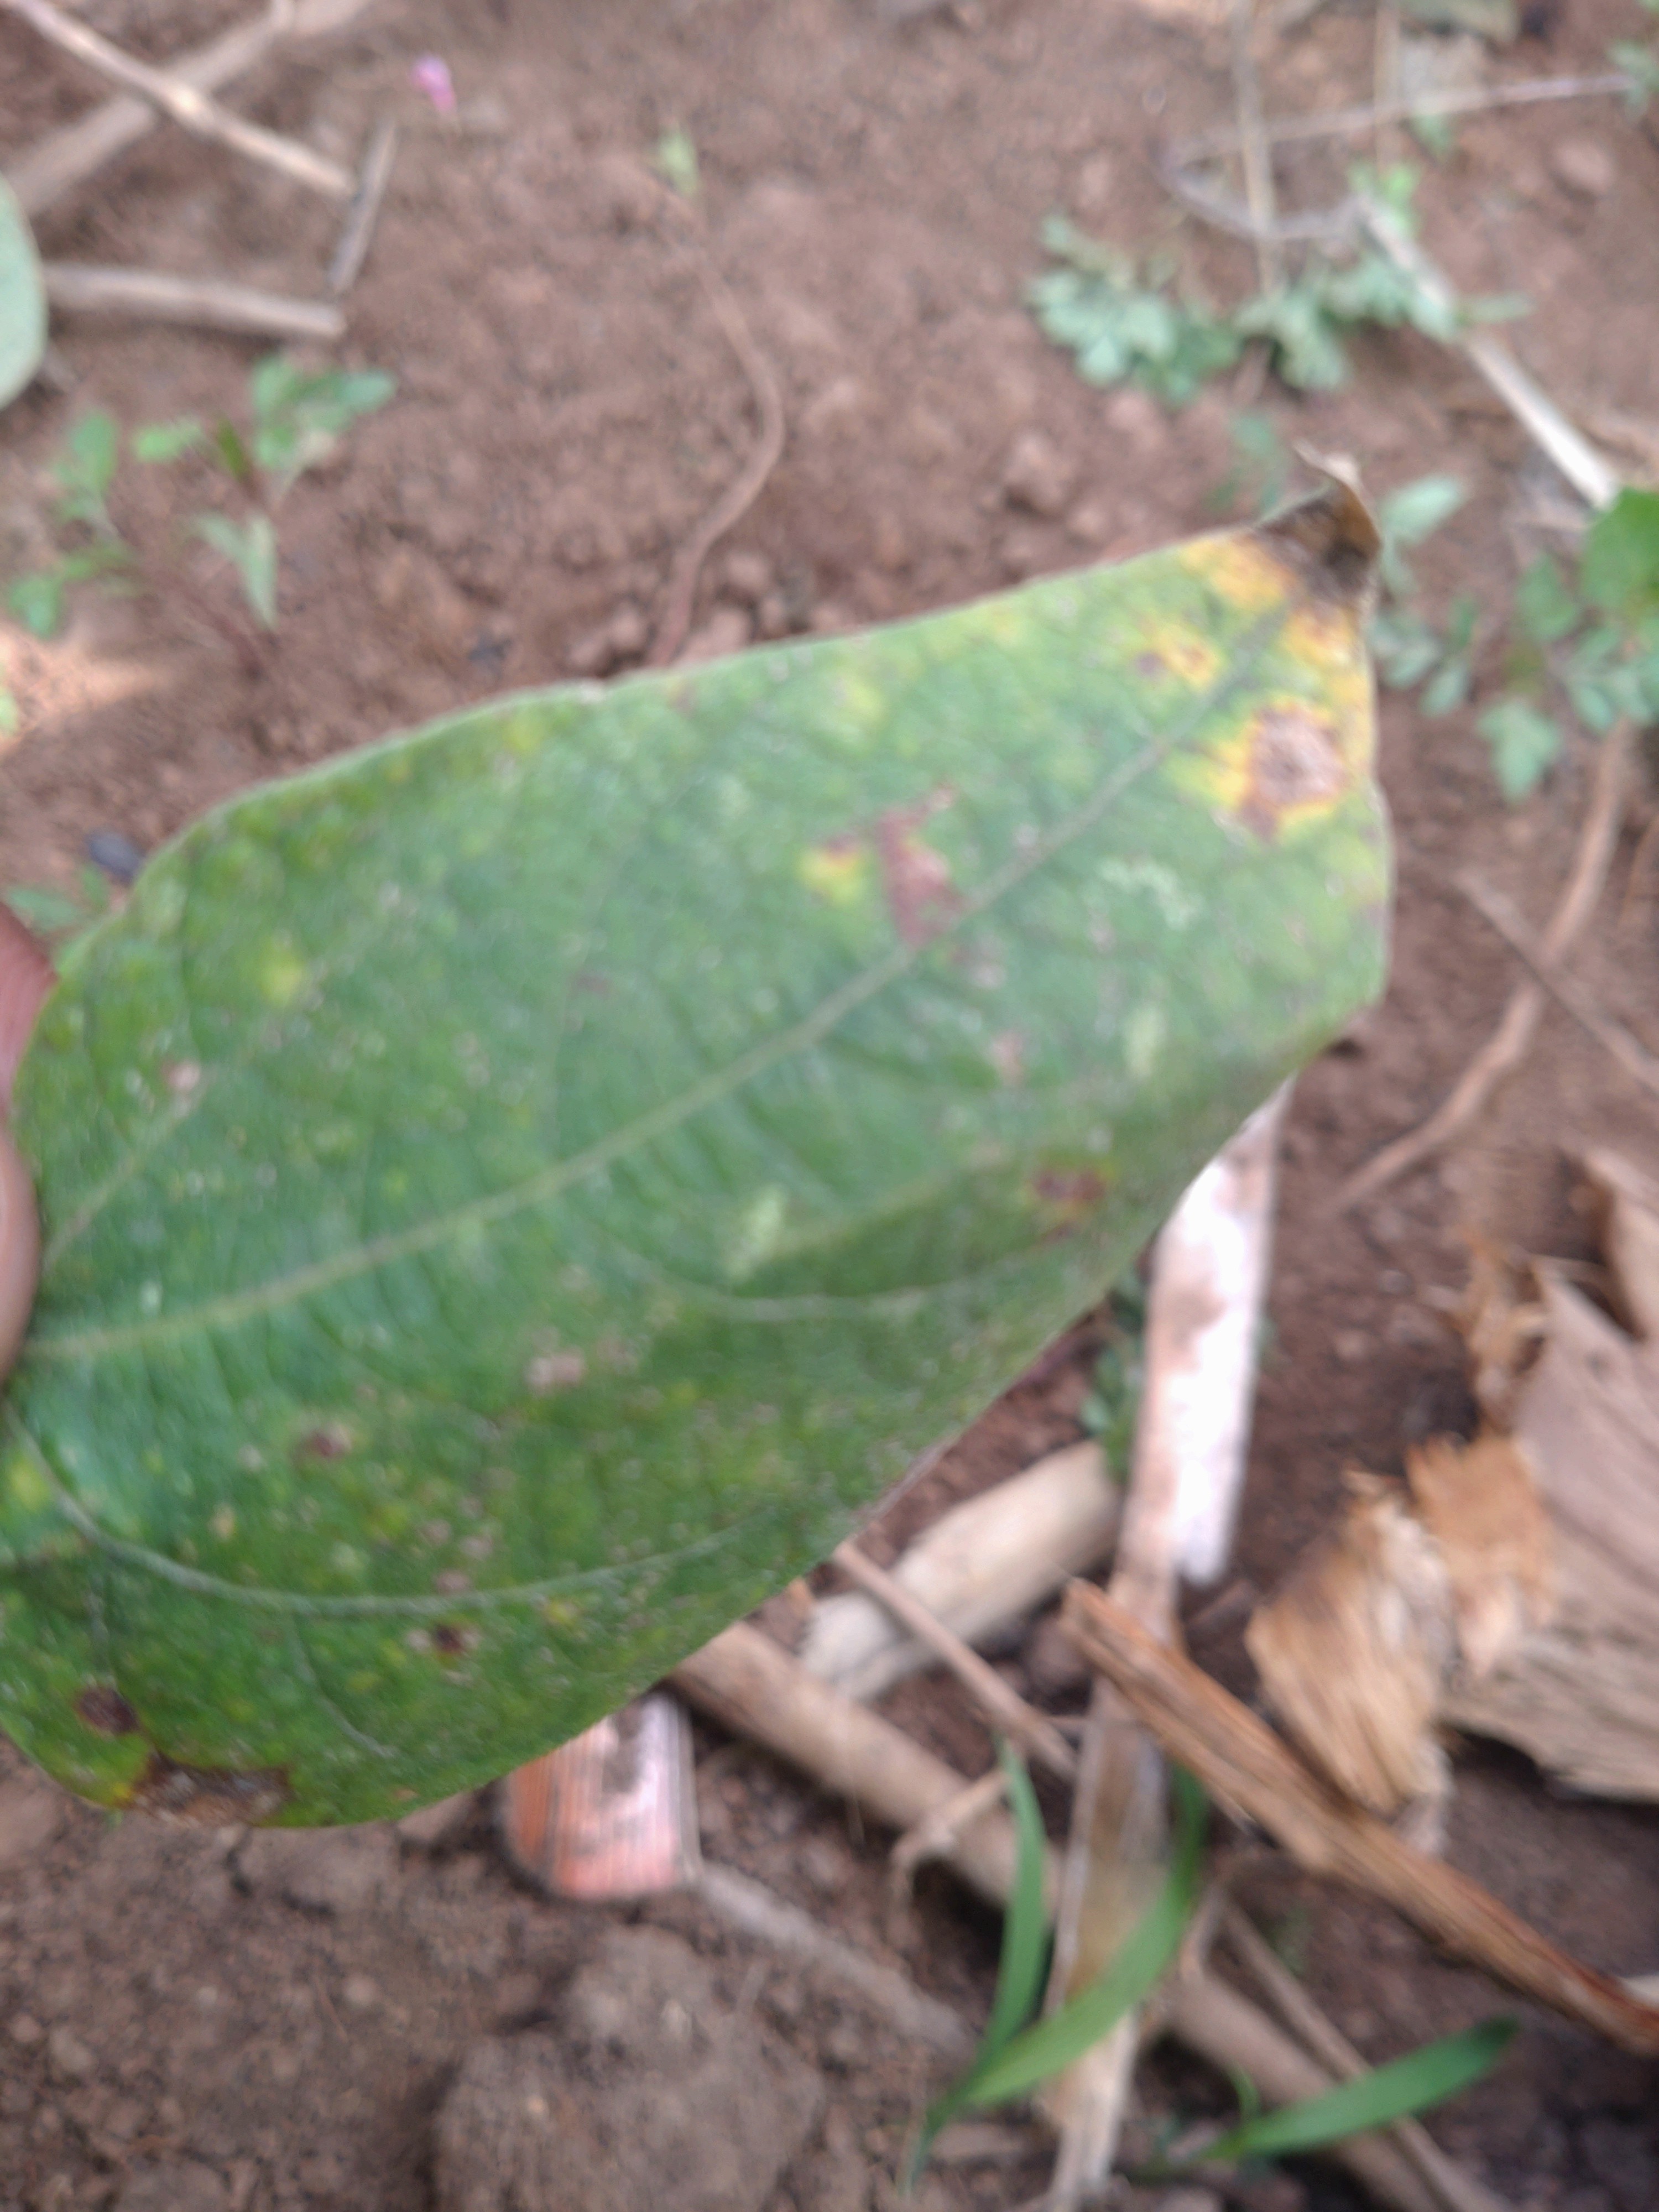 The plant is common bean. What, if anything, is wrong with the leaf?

rust
